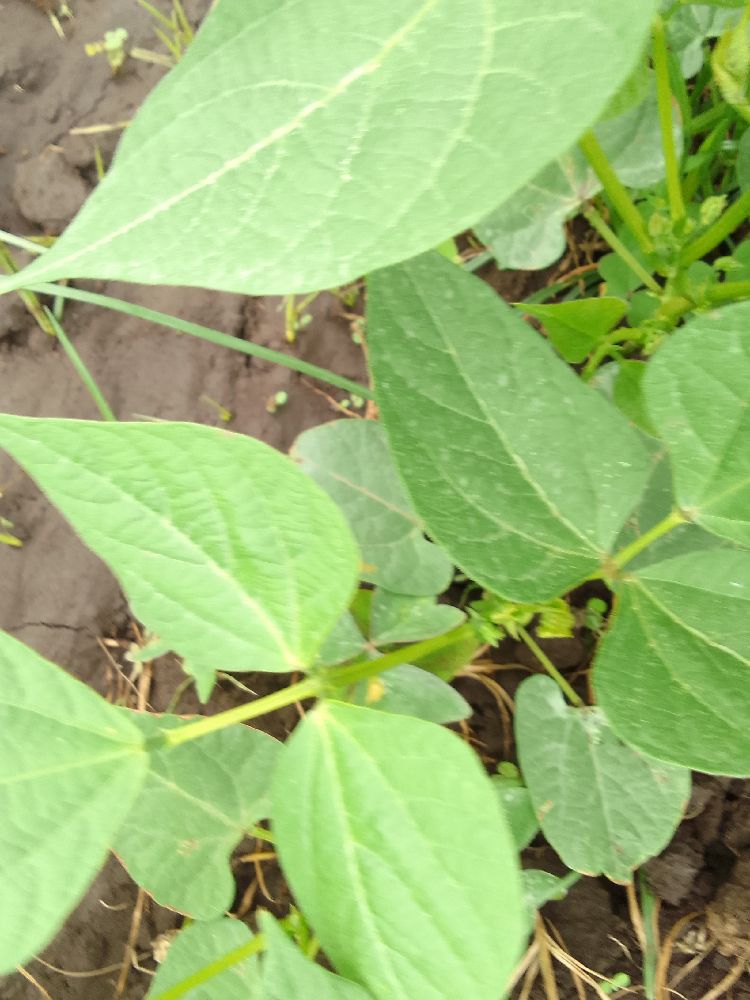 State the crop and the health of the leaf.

common bean, healthy
